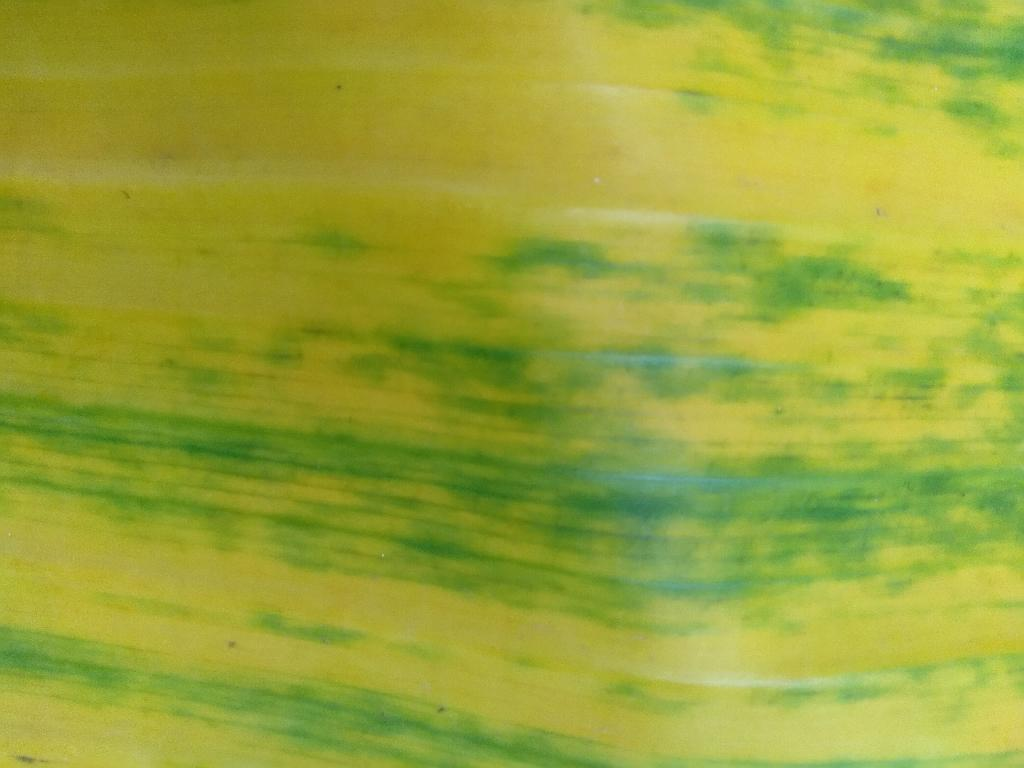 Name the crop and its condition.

banana, fusarium wilt race 1
